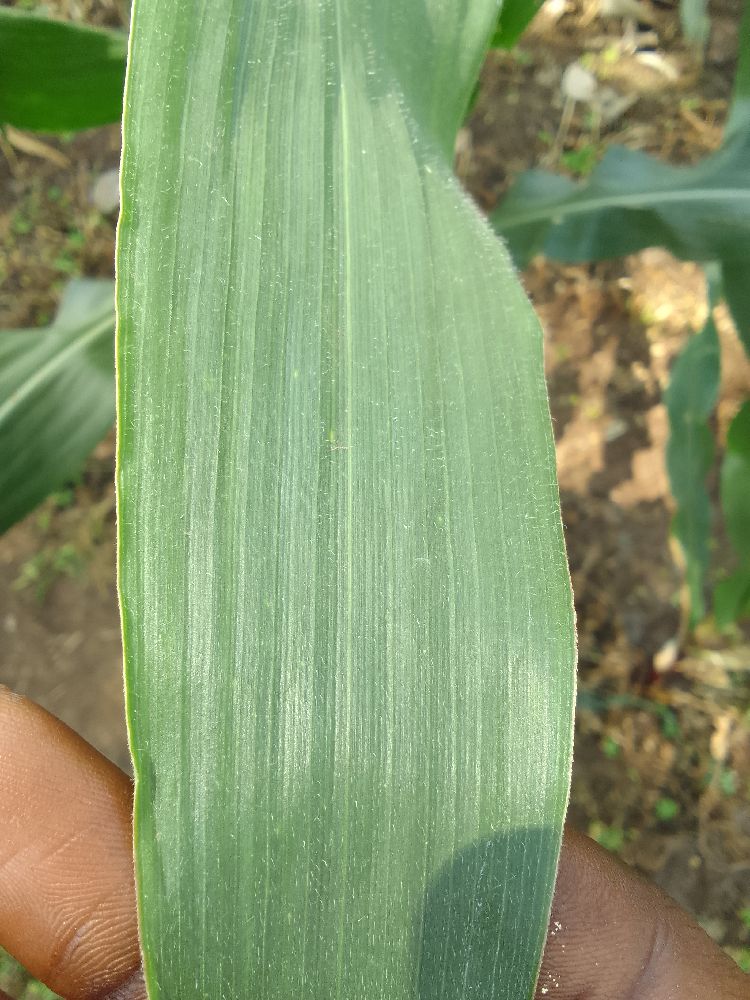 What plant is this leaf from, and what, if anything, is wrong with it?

maize, healthy
